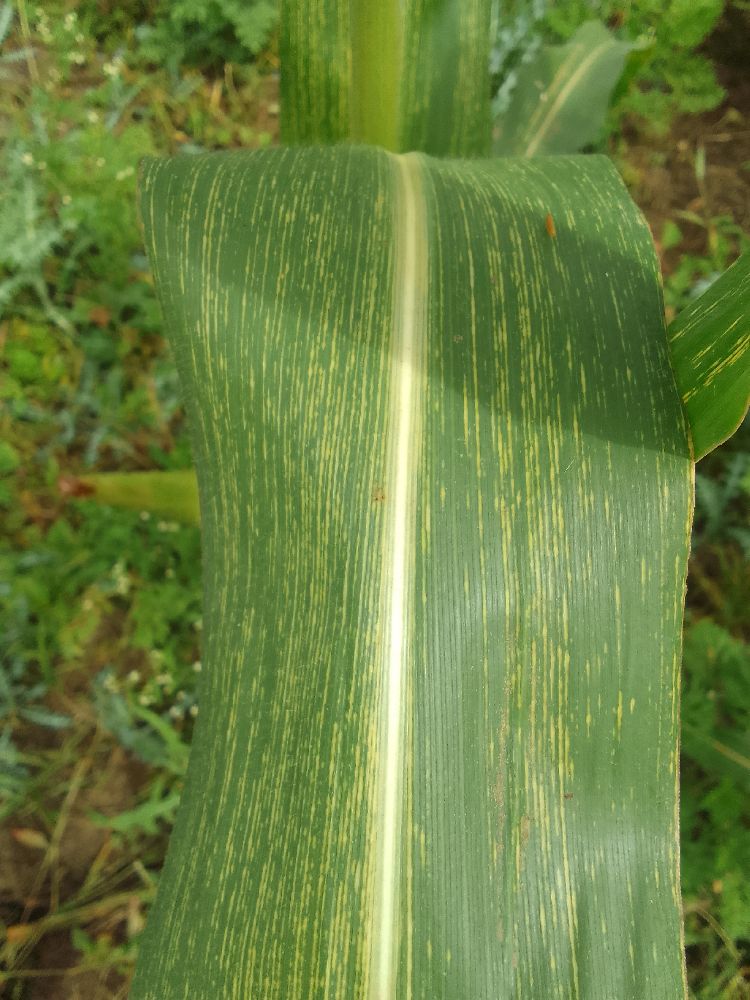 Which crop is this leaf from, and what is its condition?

maize, maize streak virus
